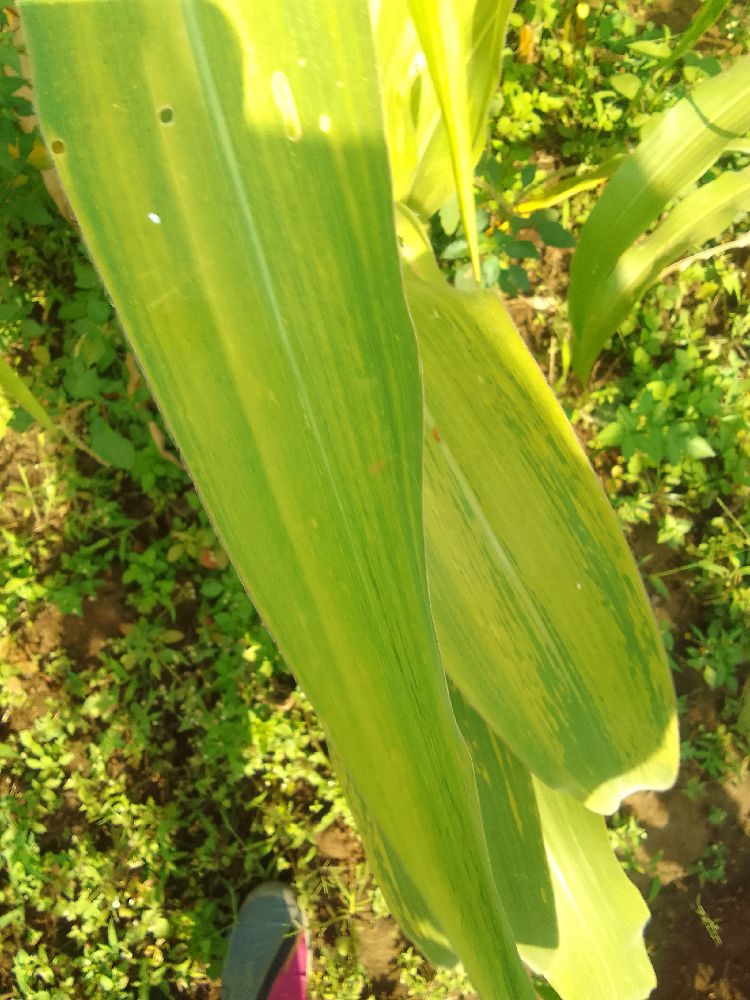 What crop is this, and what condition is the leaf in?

maize, maize lethal necrosis
